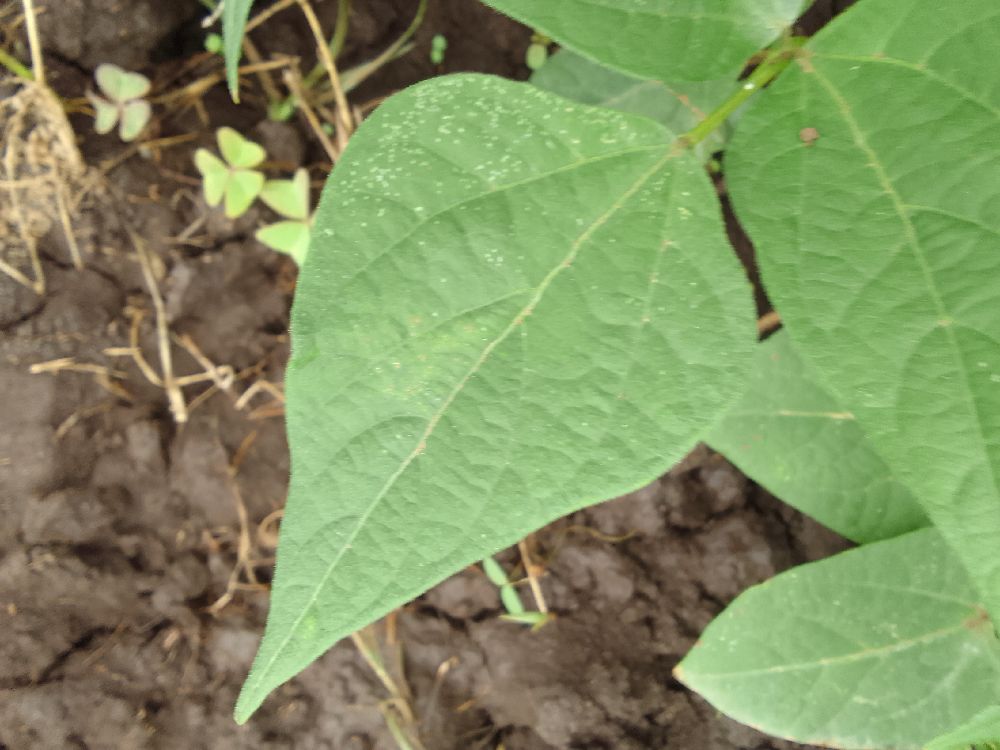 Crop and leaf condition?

common bean, healthy
